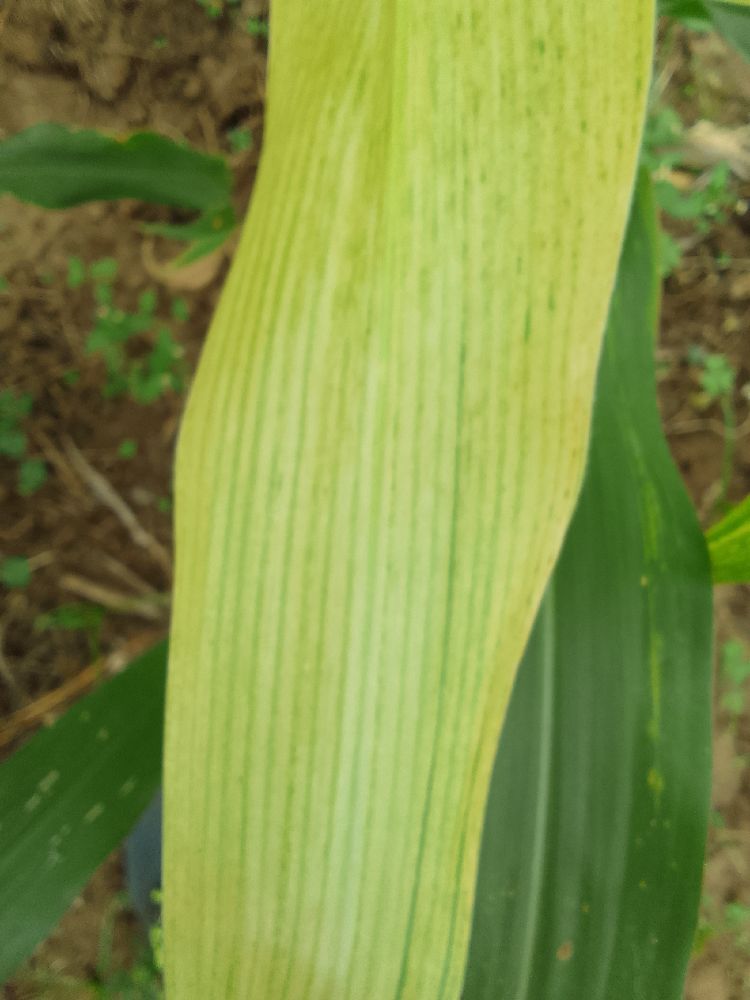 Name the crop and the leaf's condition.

maize, maize lethal necrosis
